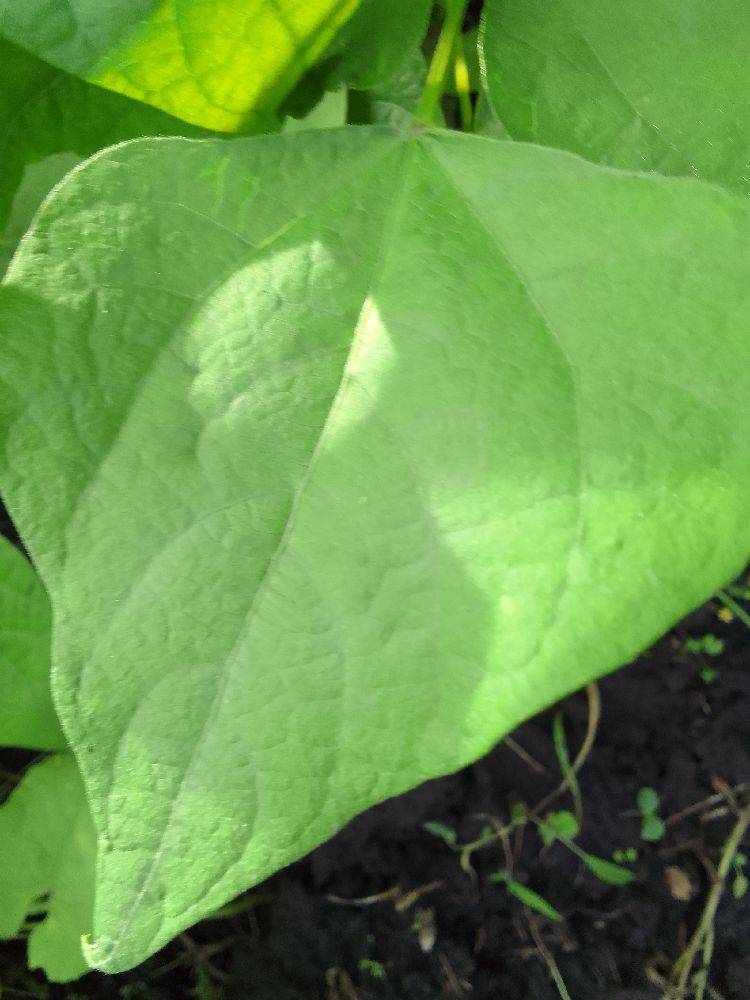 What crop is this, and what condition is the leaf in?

common bean, healthy
